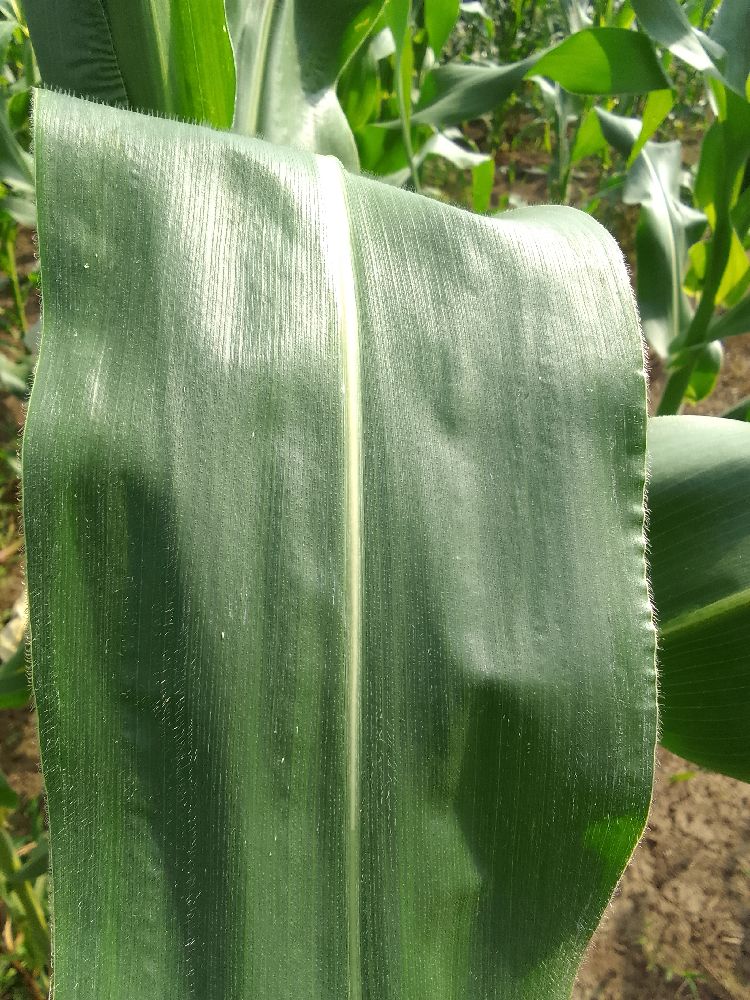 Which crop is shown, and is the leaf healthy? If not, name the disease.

maize, healthy
